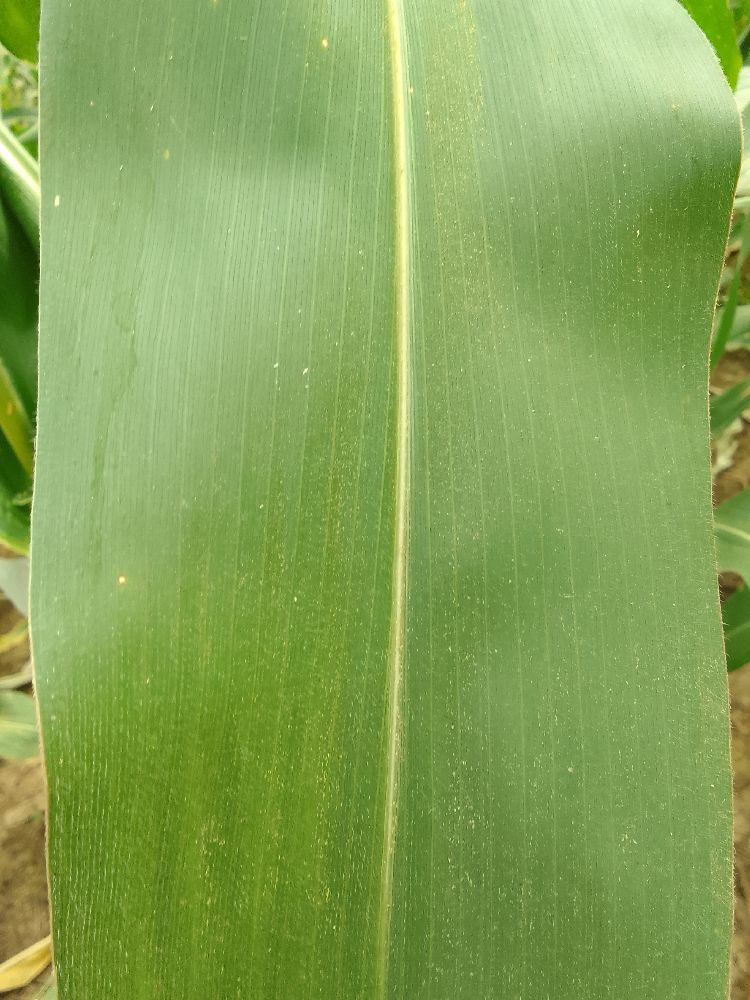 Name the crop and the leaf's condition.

maize, healthy
